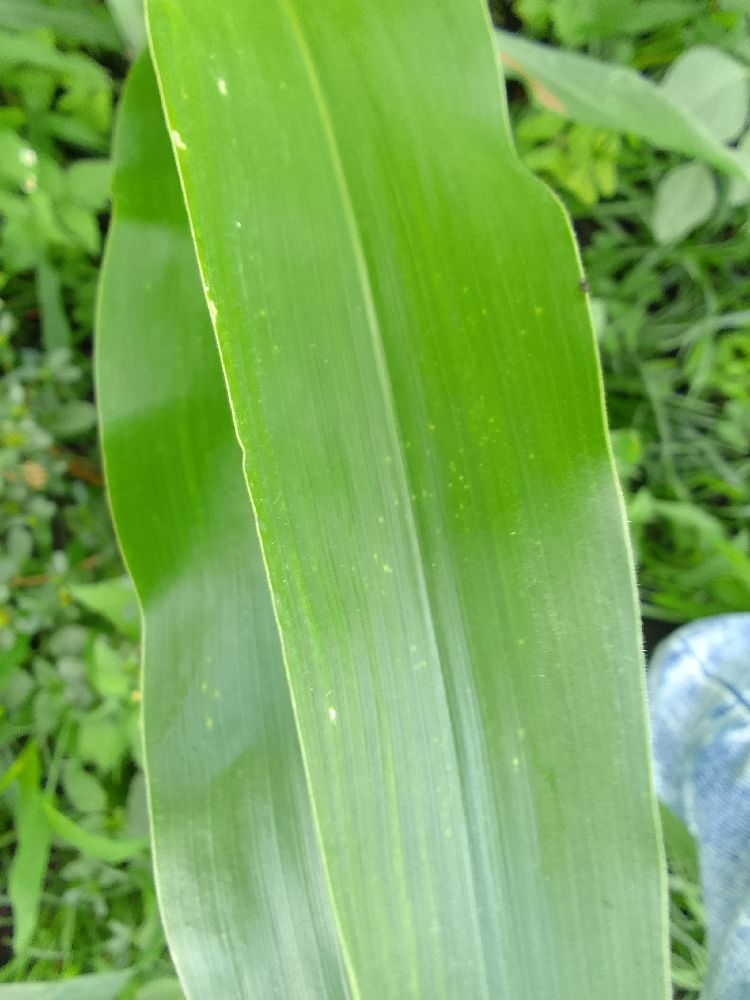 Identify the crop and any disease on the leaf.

maize, healthy
